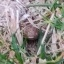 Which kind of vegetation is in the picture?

grass
